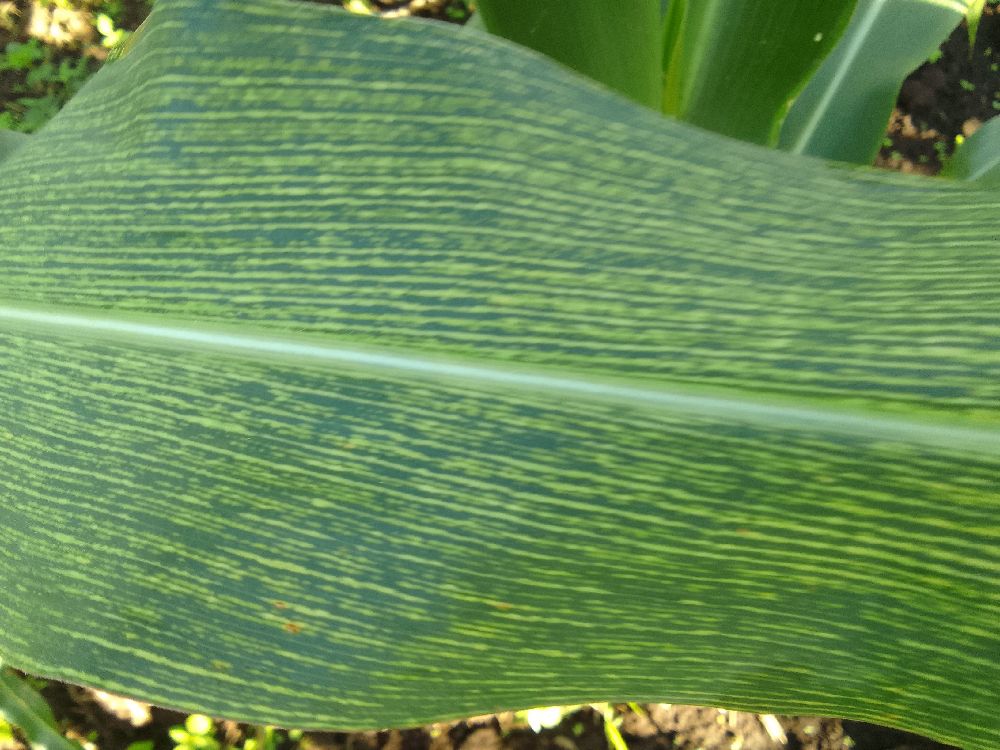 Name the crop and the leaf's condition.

maize, maize streak virus
